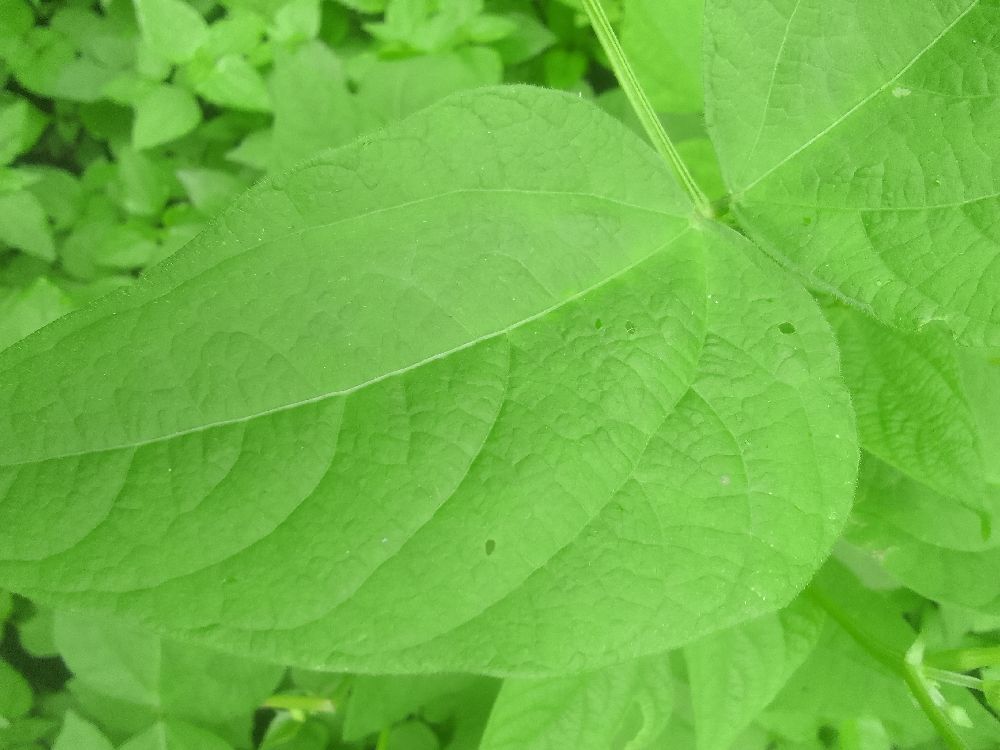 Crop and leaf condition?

common bean, healthy
